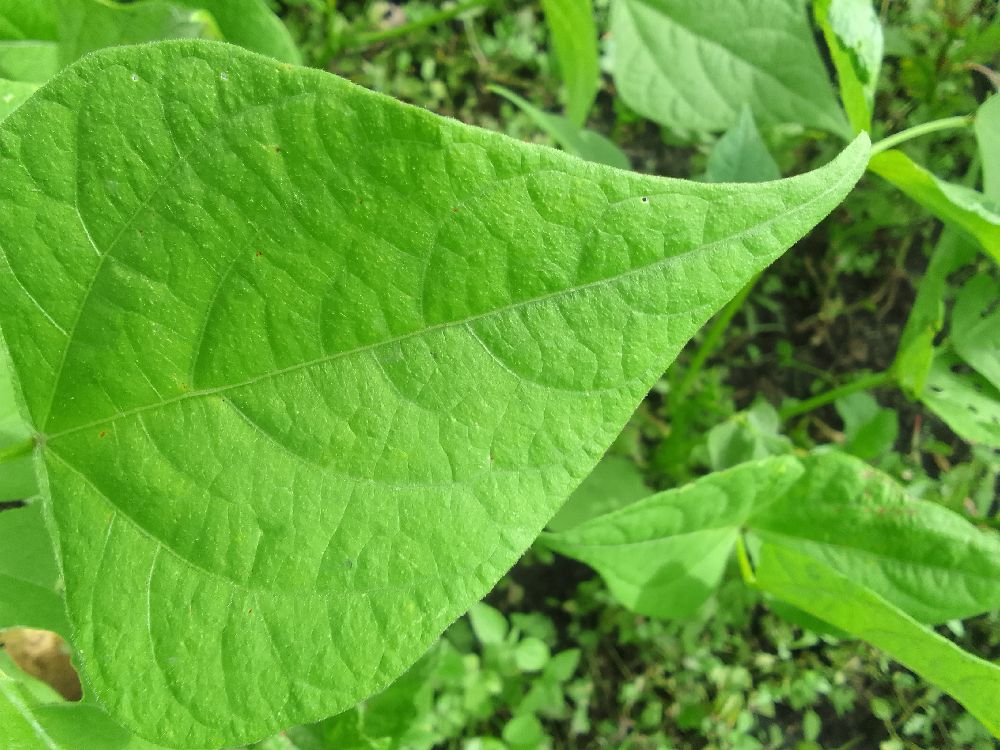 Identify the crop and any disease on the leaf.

common bean, healthy
